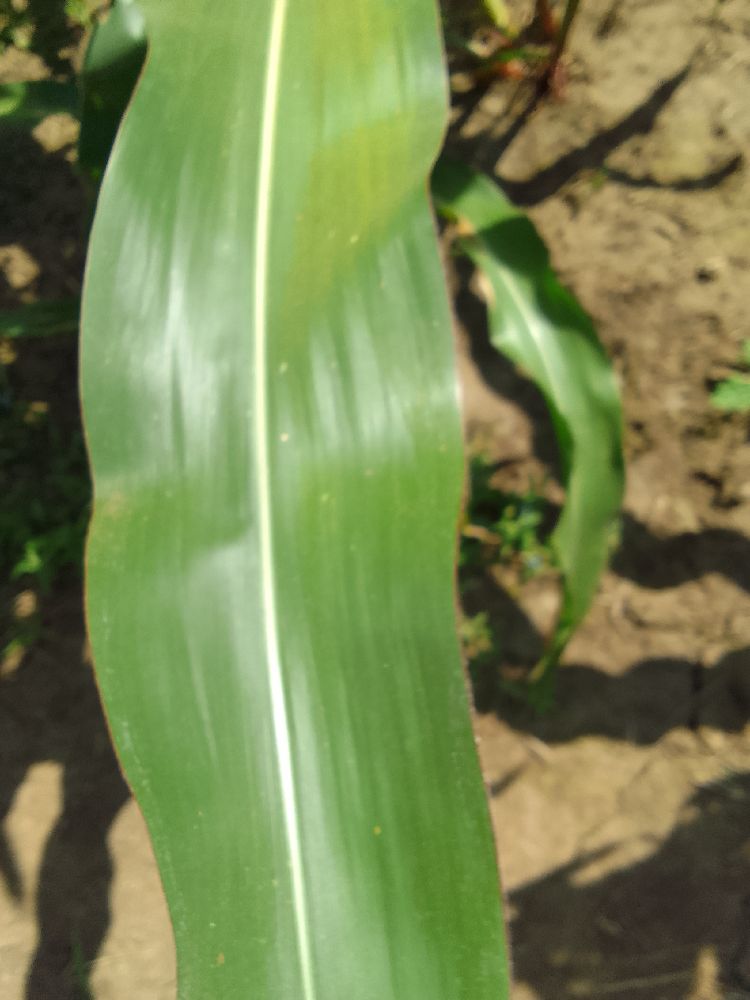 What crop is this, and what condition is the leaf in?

maize, healthy
